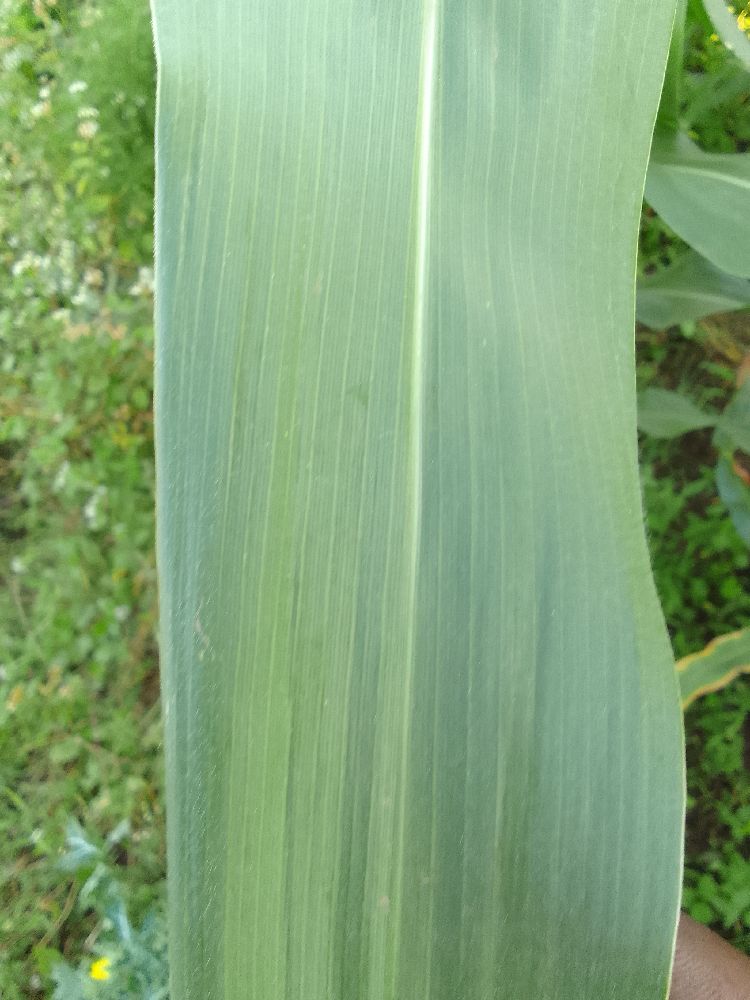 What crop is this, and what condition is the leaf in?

maize, healthy
